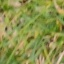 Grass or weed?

grass
